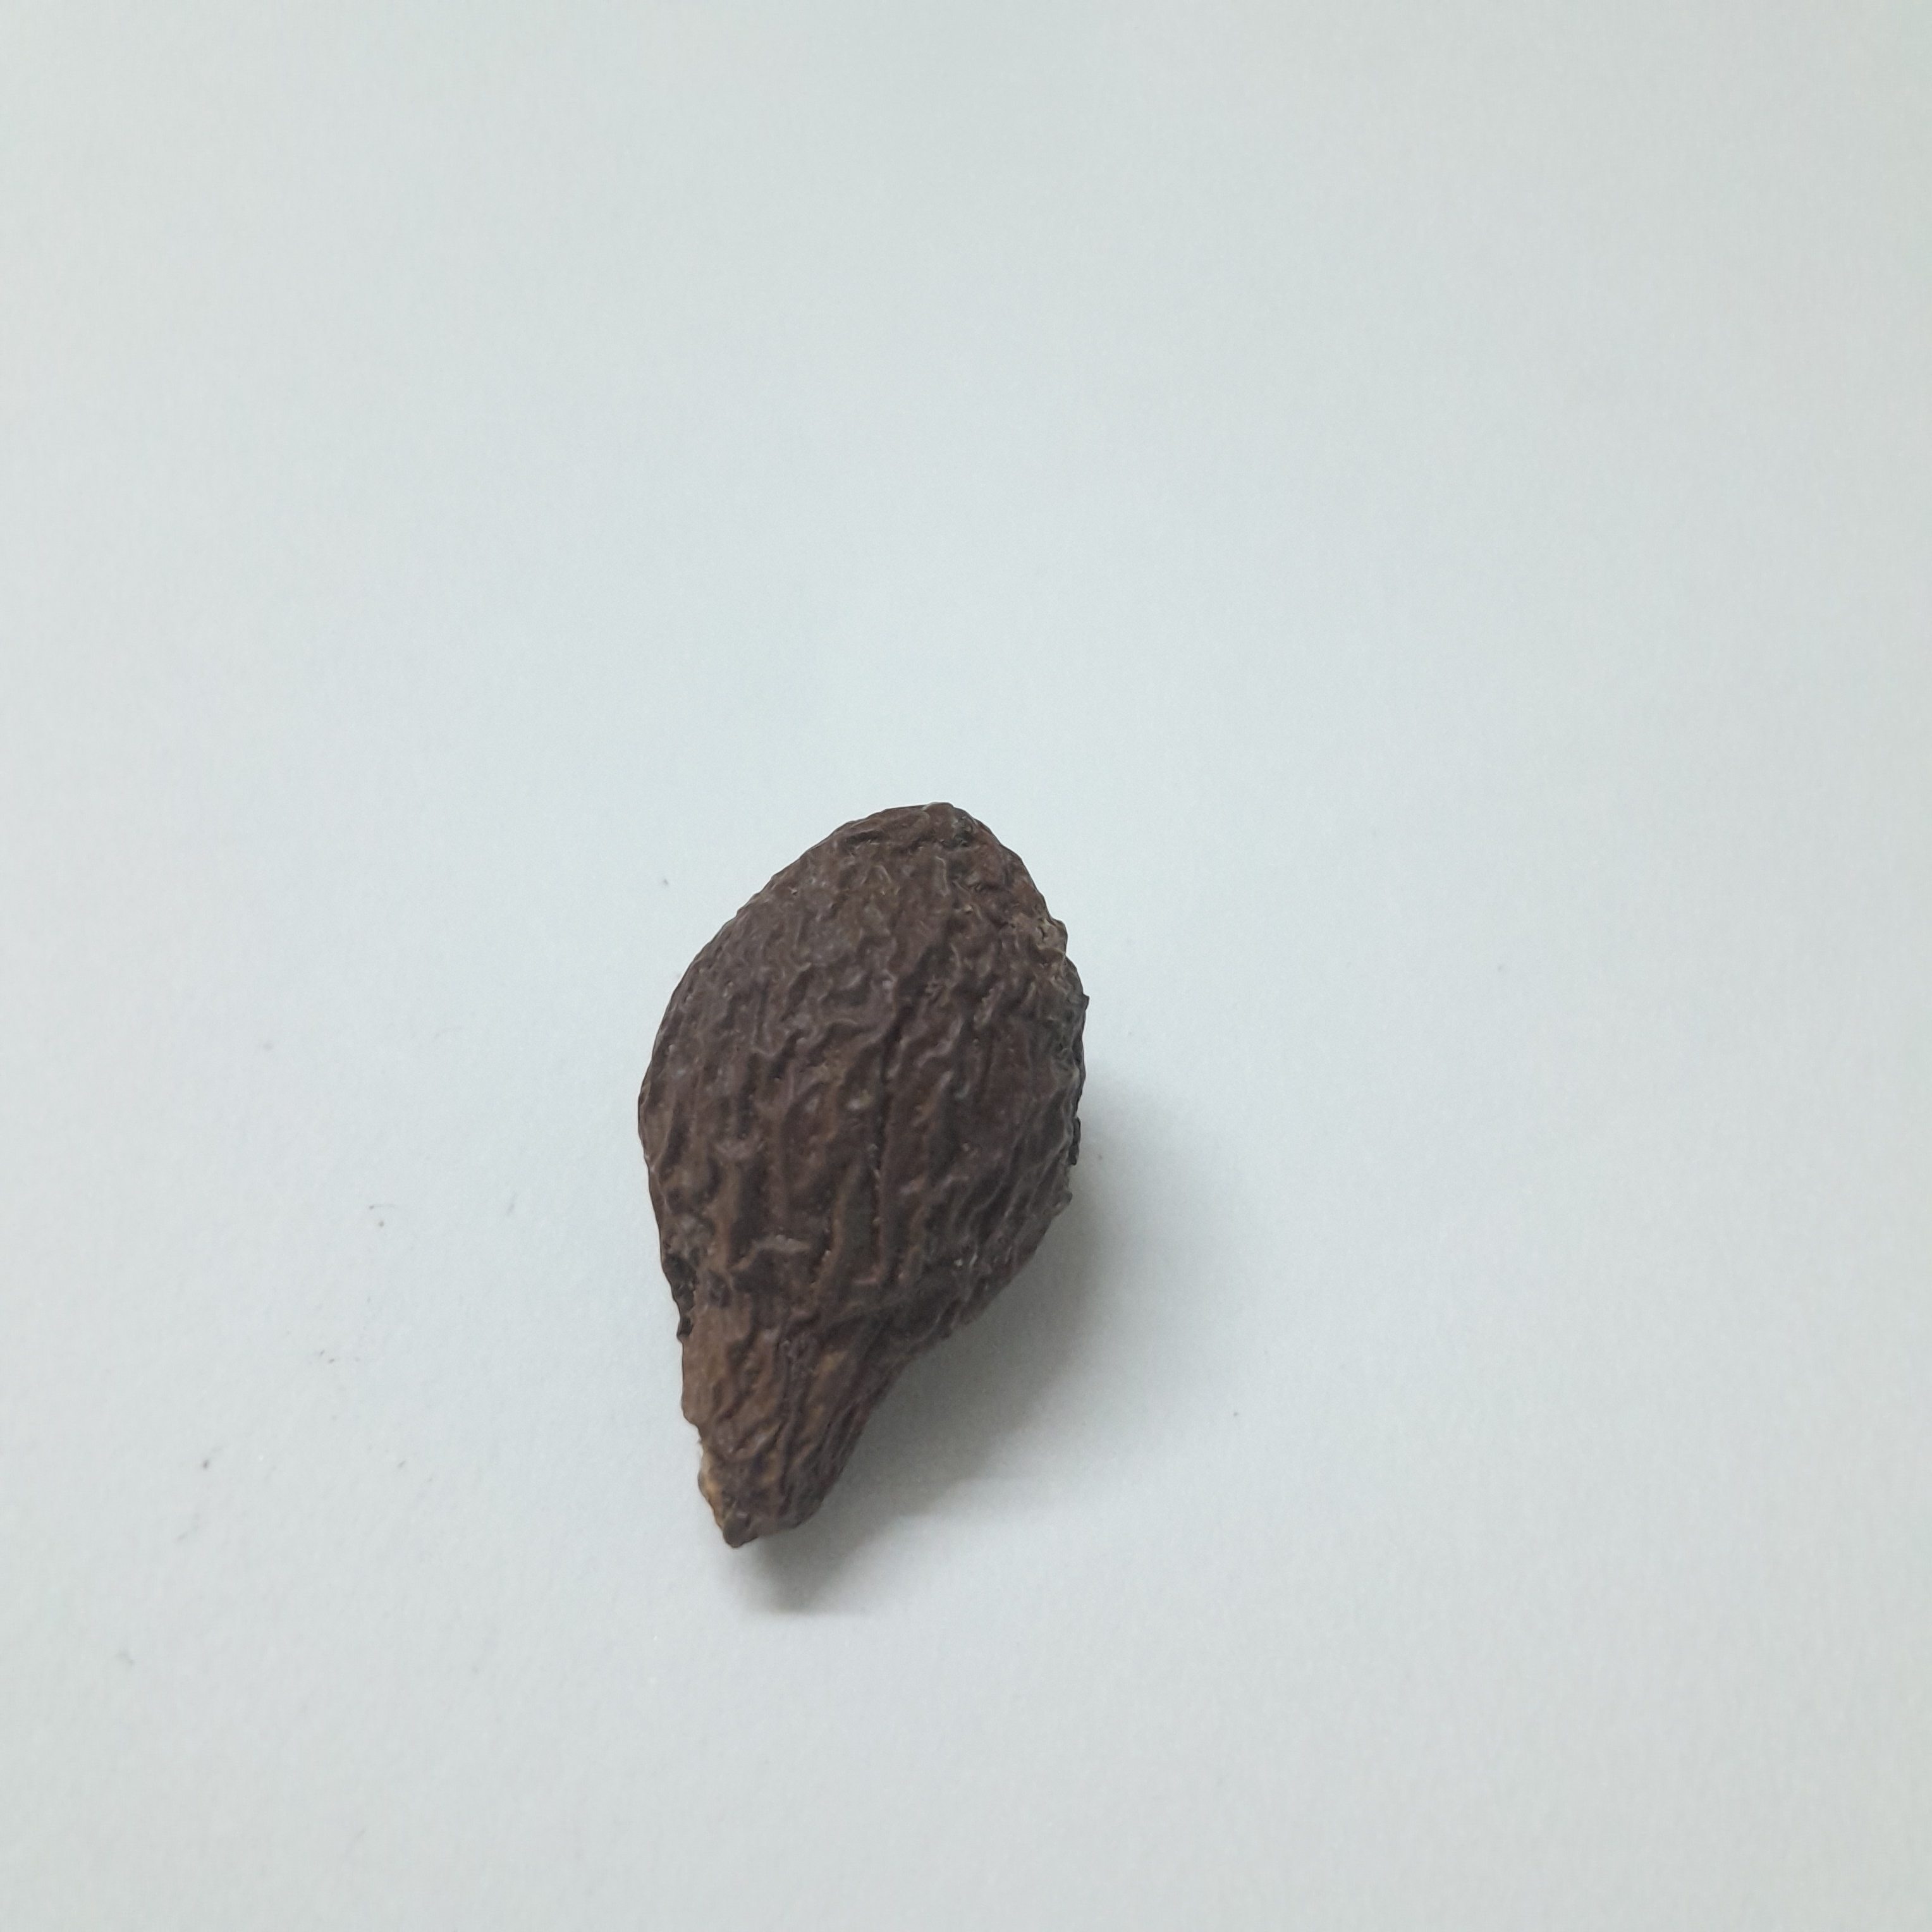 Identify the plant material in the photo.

niranjanphal
